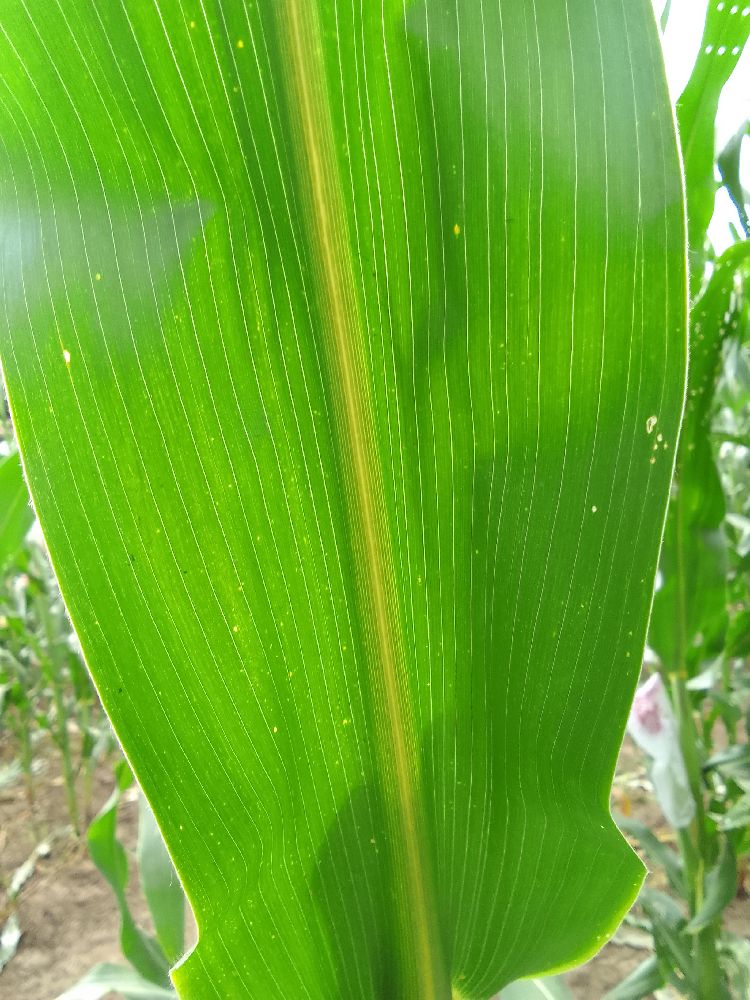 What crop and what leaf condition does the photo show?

maize, healthy
